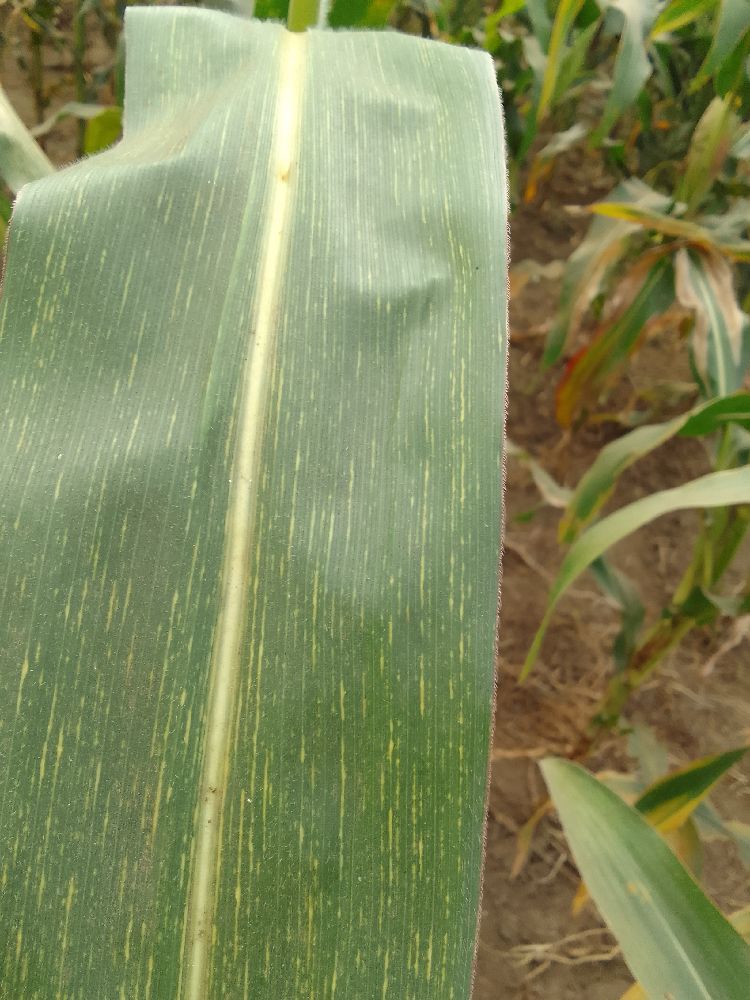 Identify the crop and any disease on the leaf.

maize, maize streak virus
